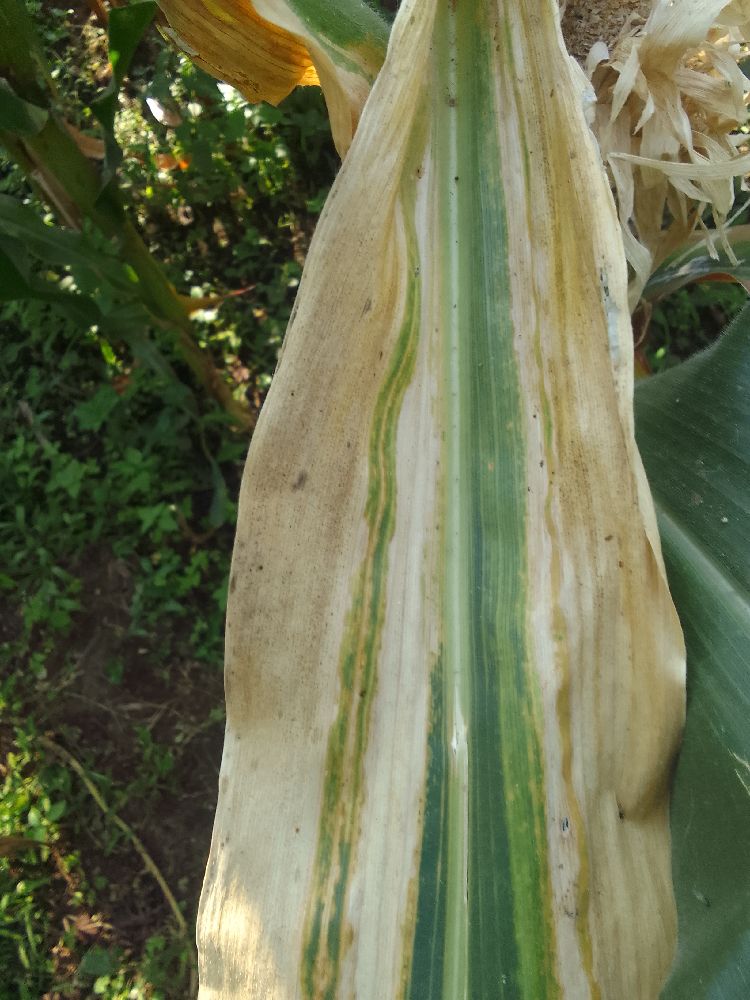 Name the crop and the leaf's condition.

maize, maize lethal necrosis
